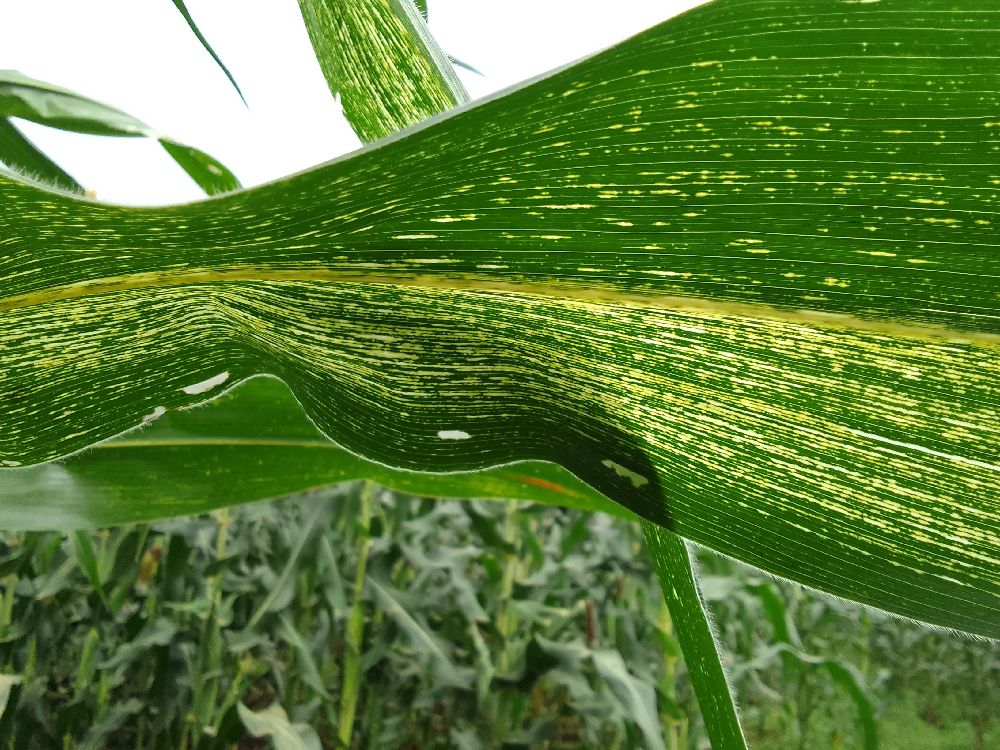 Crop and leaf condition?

maize, maize streak virus
